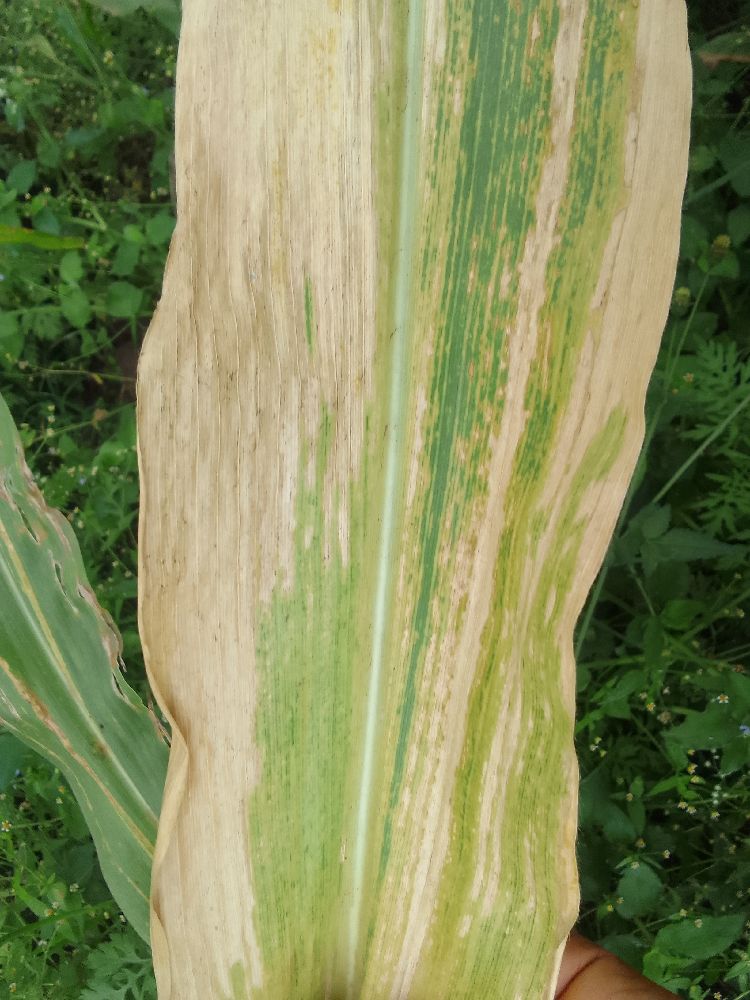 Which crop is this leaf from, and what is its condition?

maize, maize lethal necrosis
